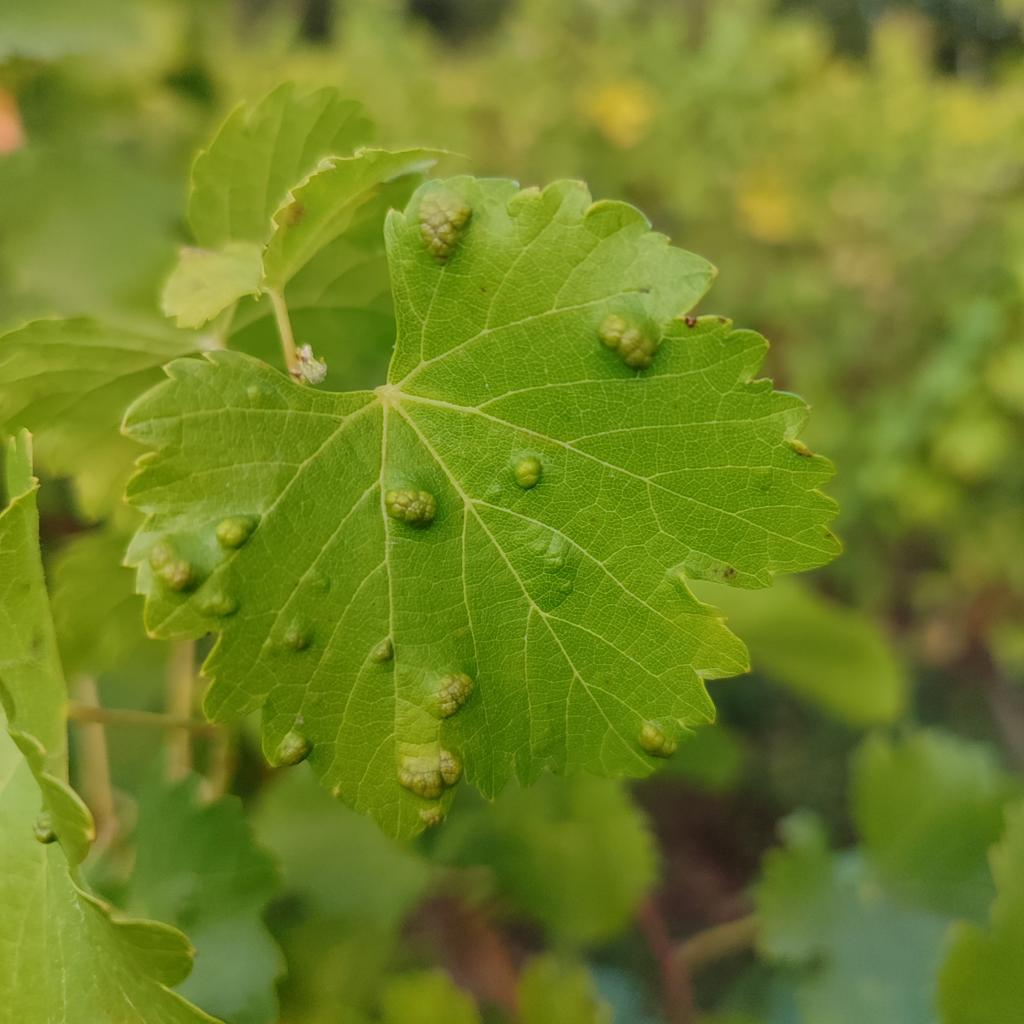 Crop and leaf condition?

grapevine, erineum mite
